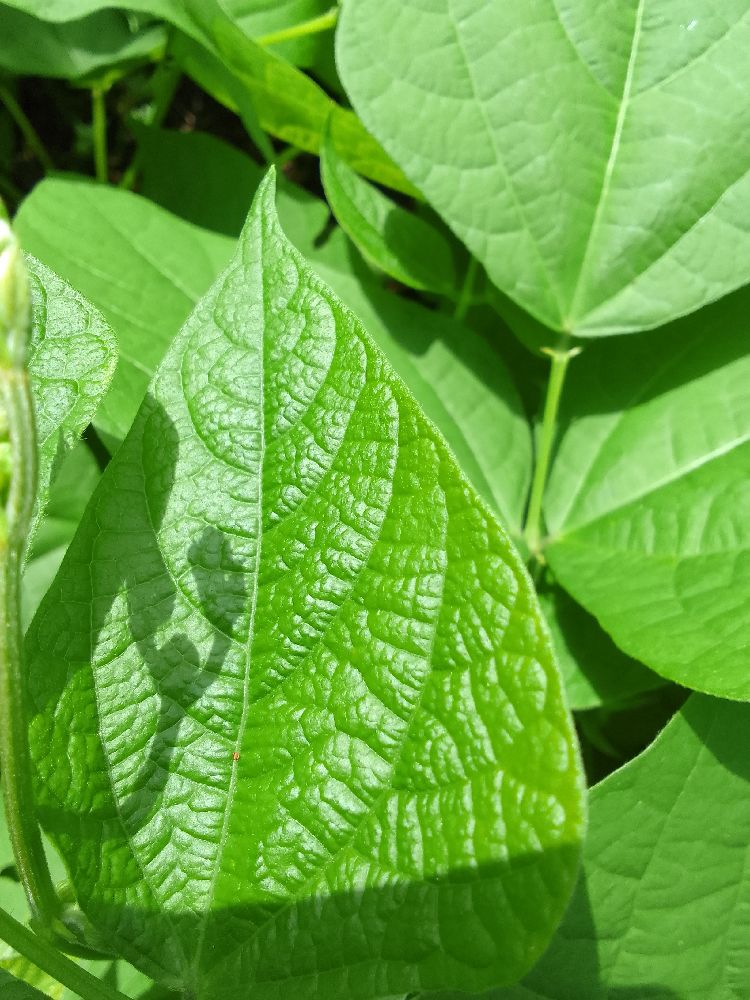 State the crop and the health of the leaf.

common bean, healthy
